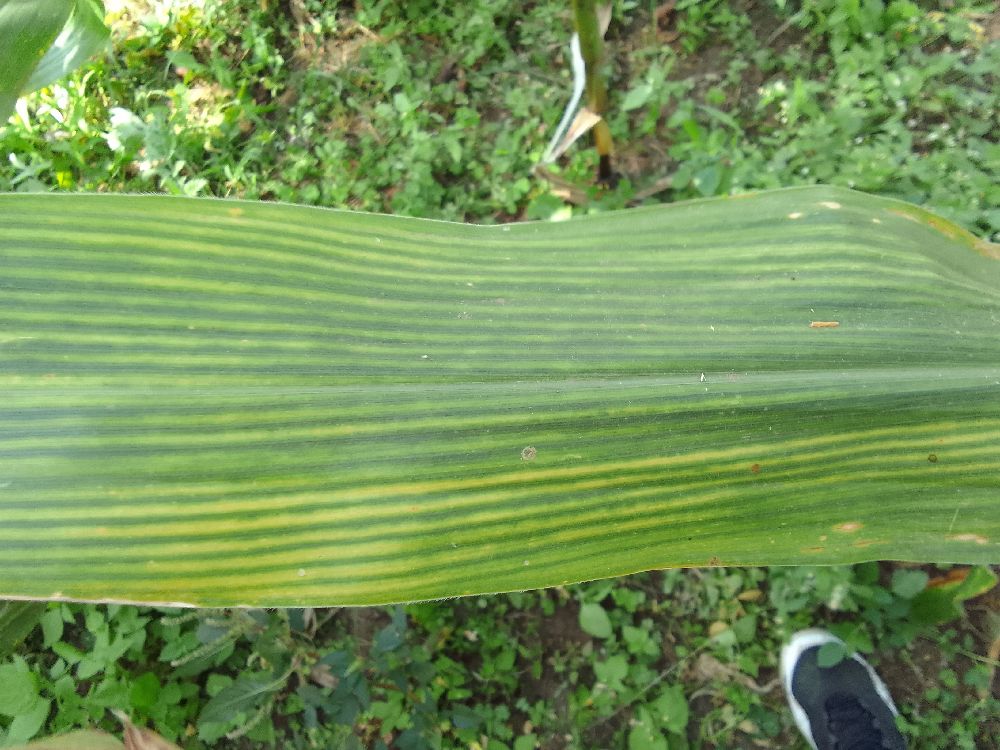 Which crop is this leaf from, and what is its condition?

maize, maize lethal necrosis
